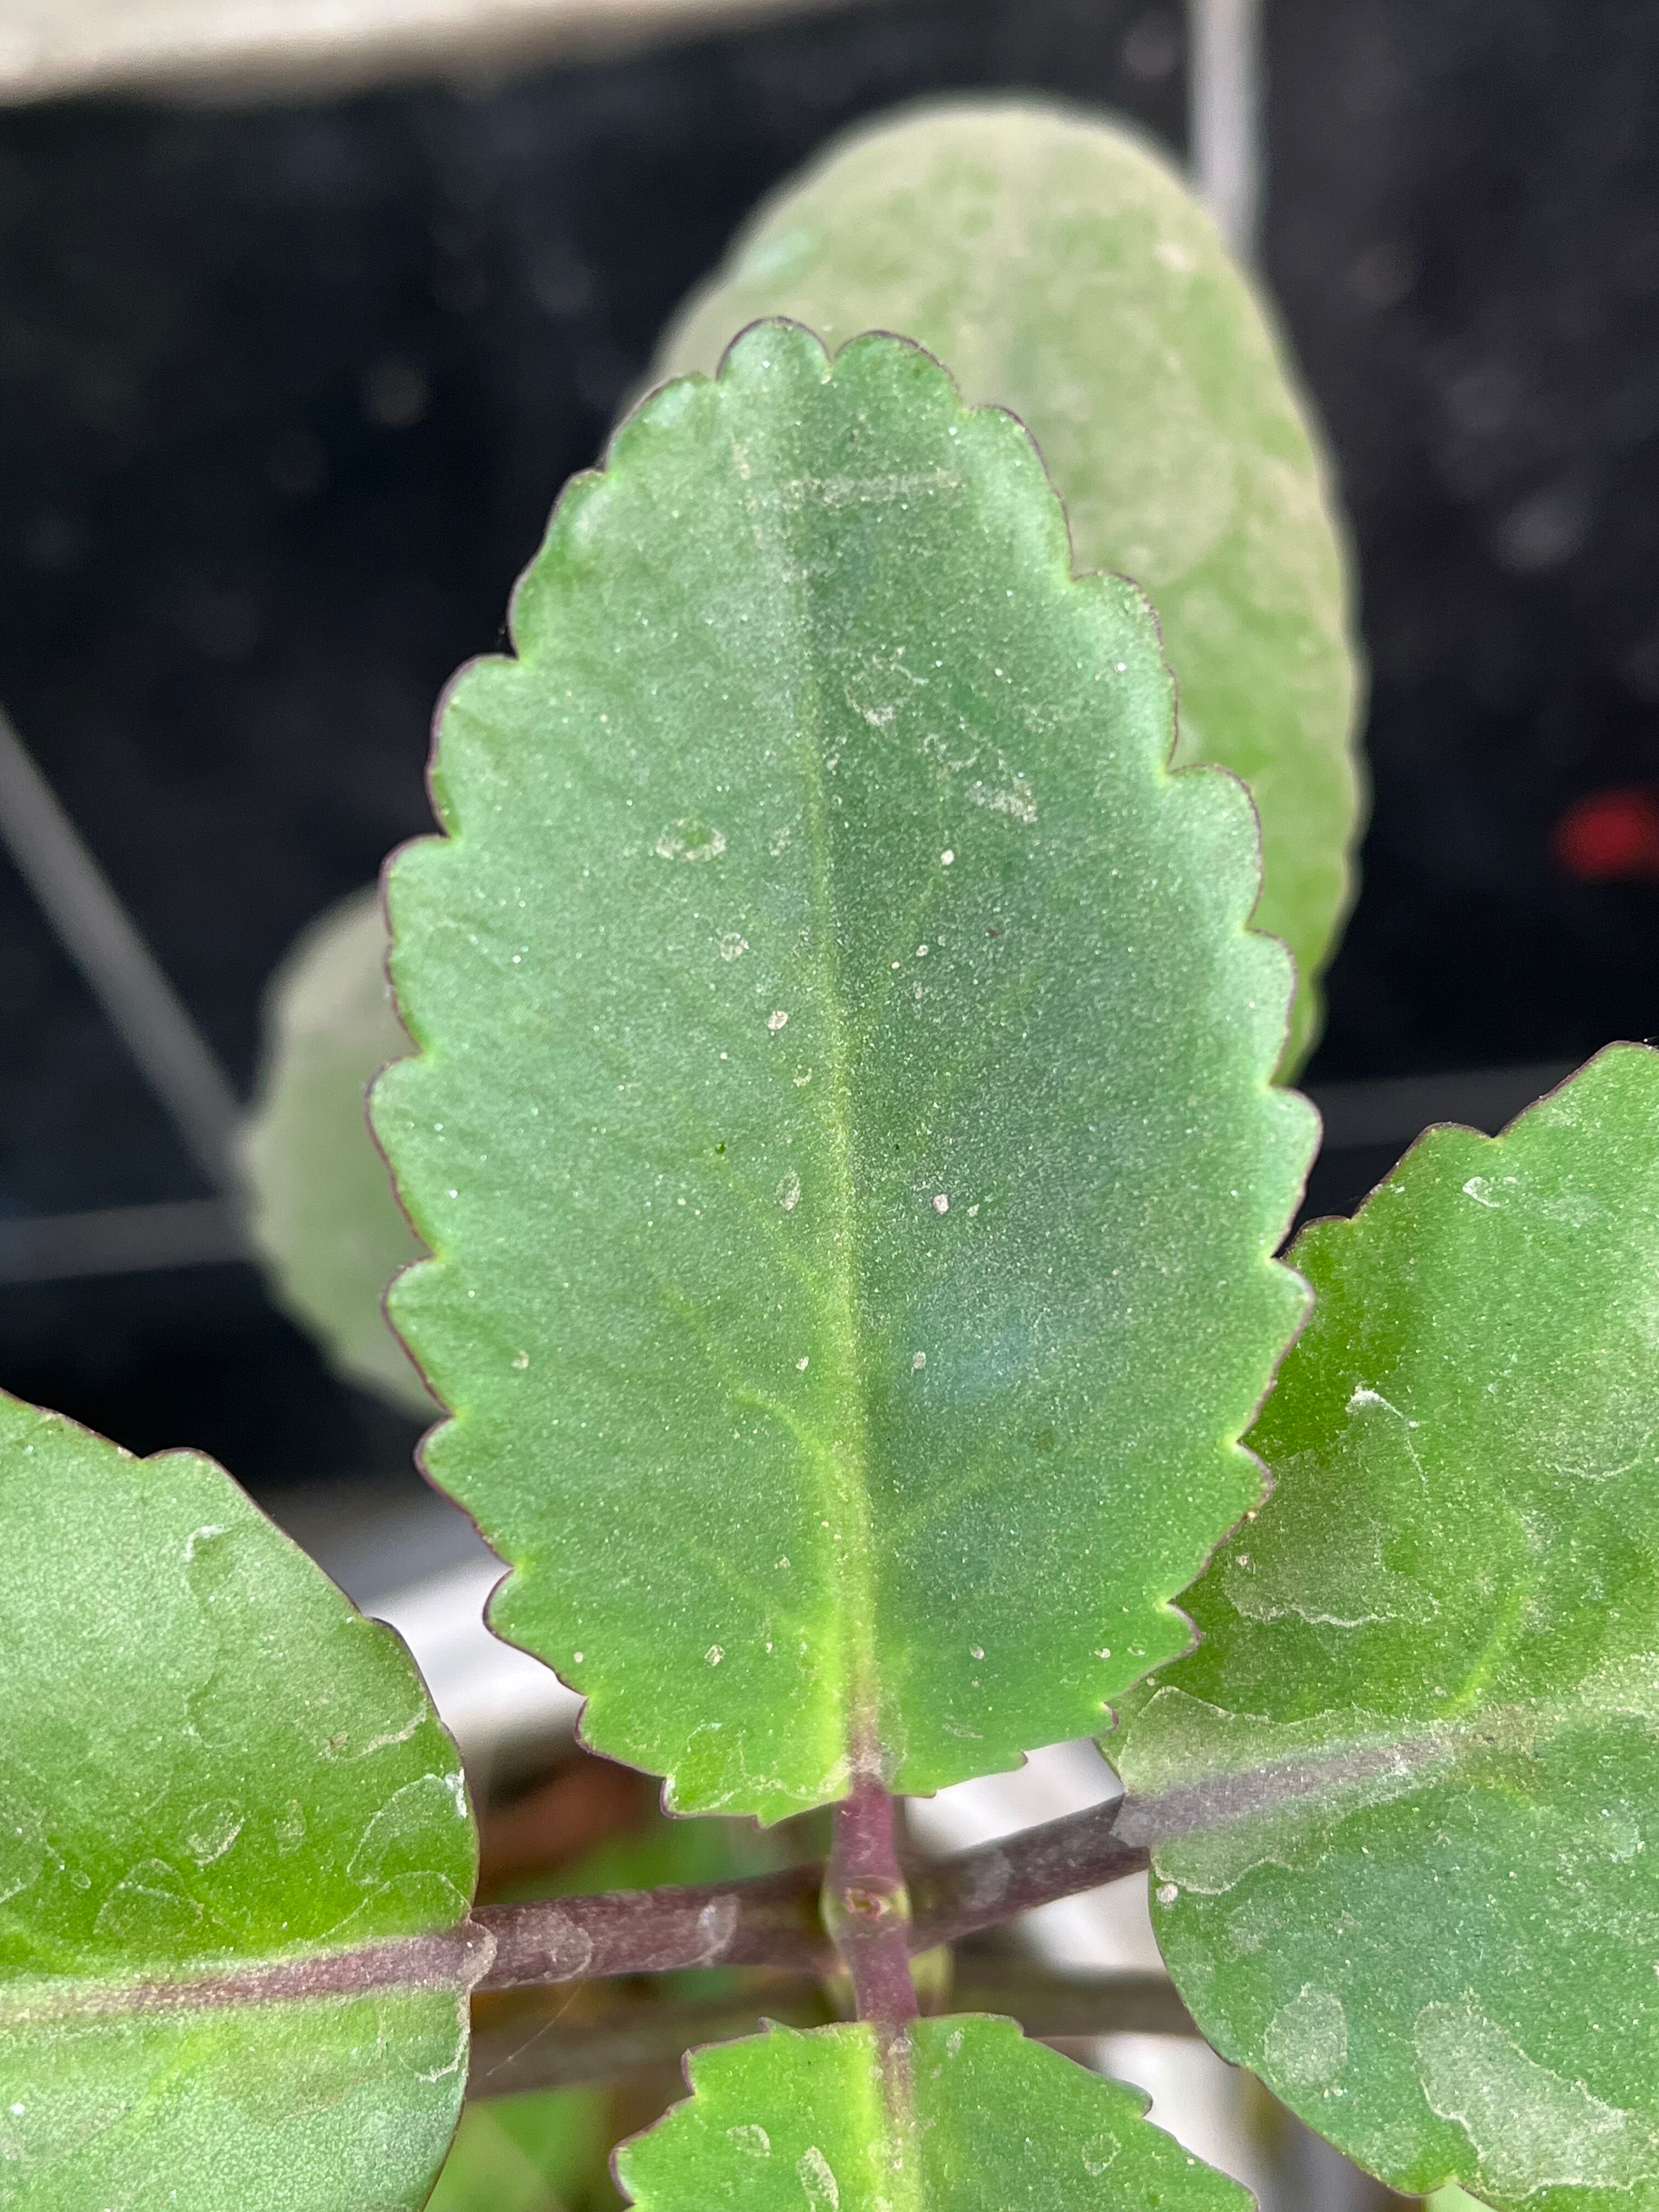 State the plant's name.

pathorkuci
